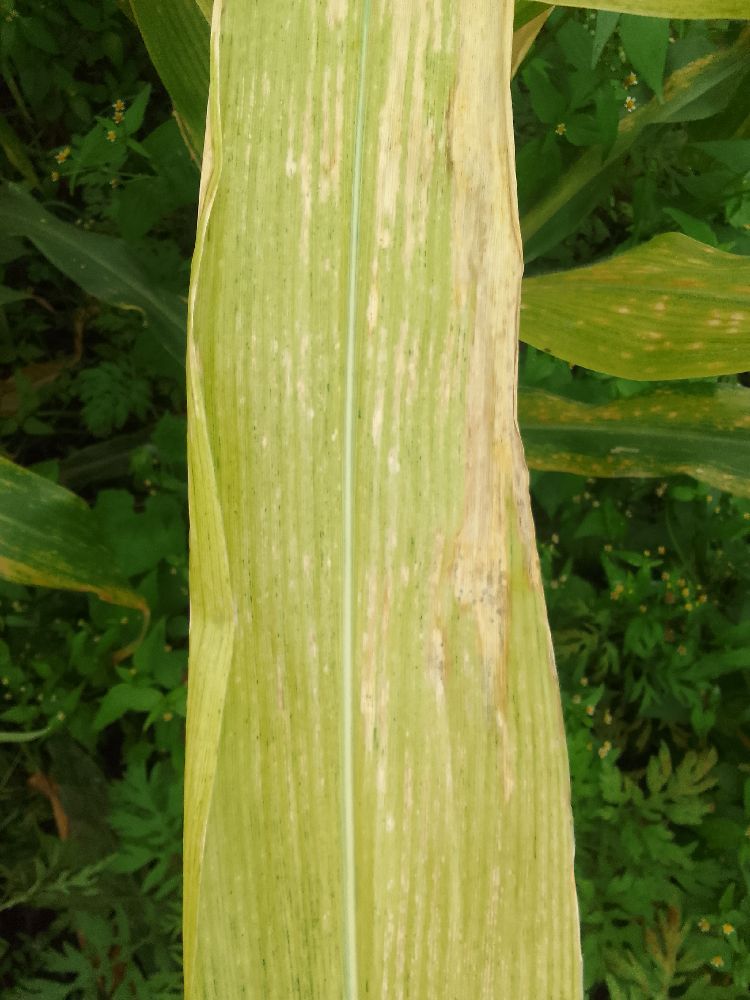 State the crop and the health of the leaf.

maize, maize lethal necrosis
